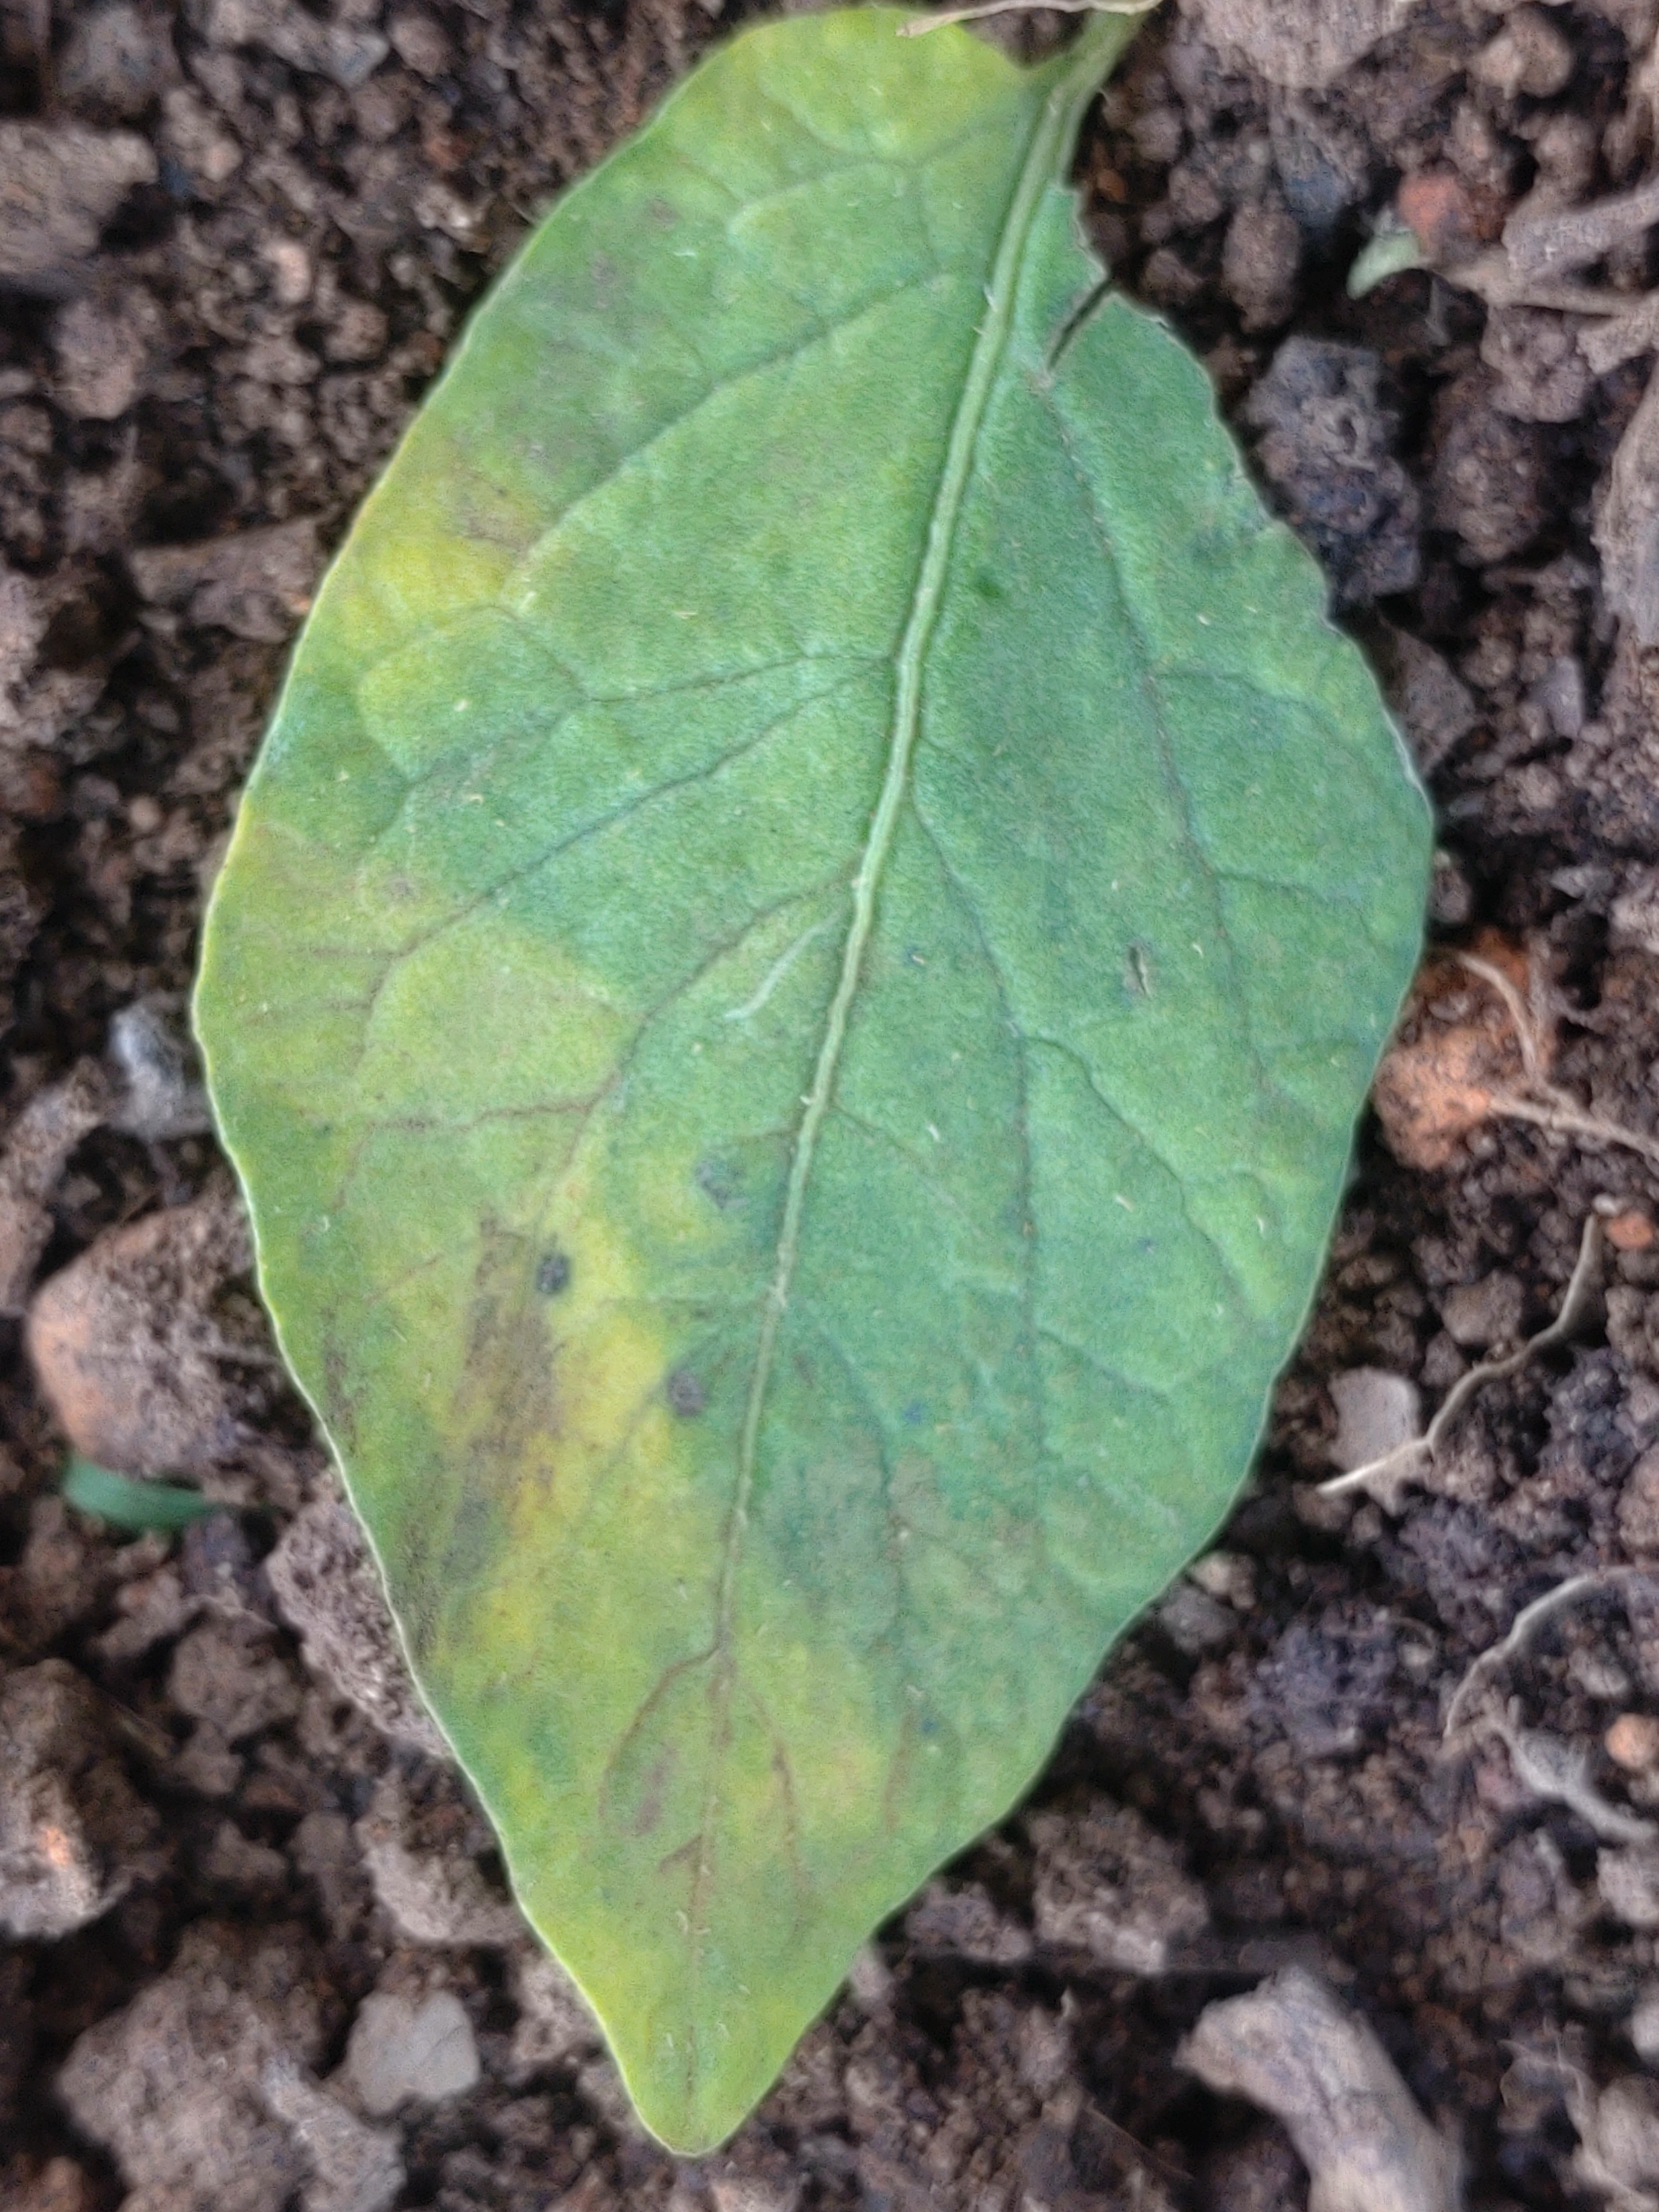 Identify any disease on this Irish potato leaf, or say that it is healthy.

late blight
